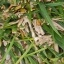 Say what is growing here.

grass
